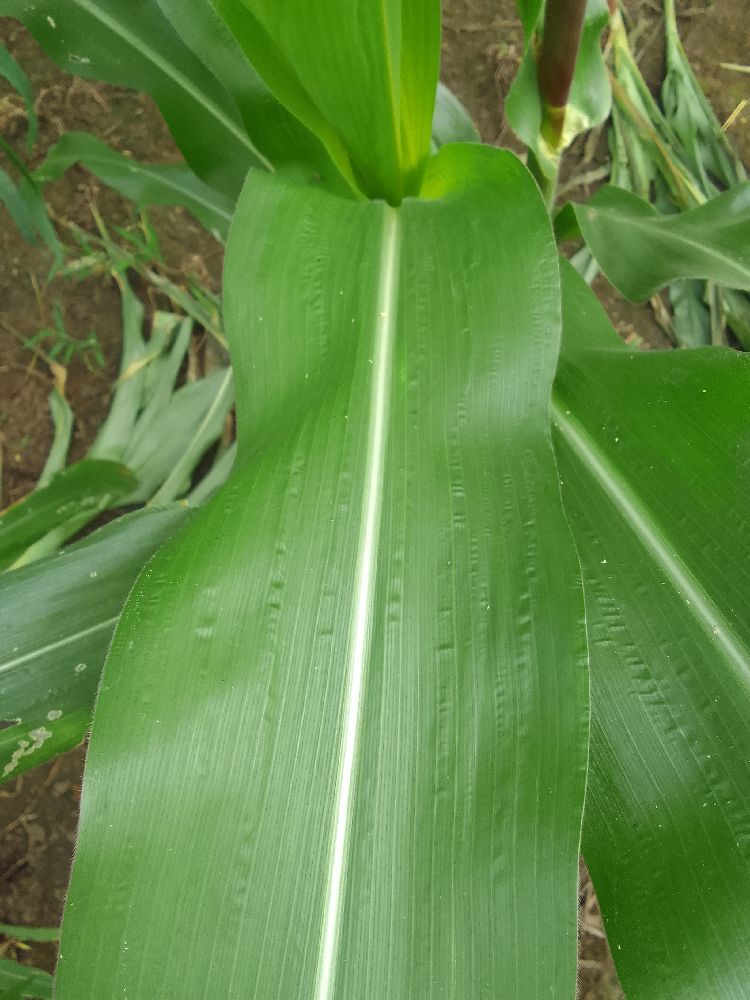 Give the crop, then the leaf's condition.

maize, healthy
